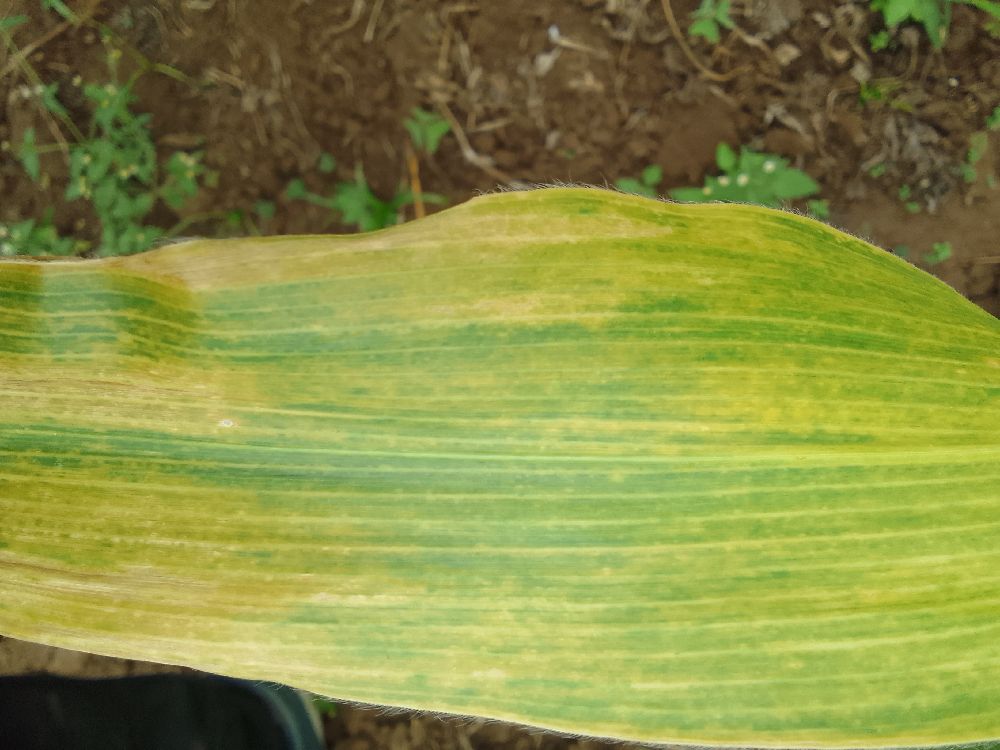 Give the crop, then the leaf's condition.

maize, maize lethal necrosis
